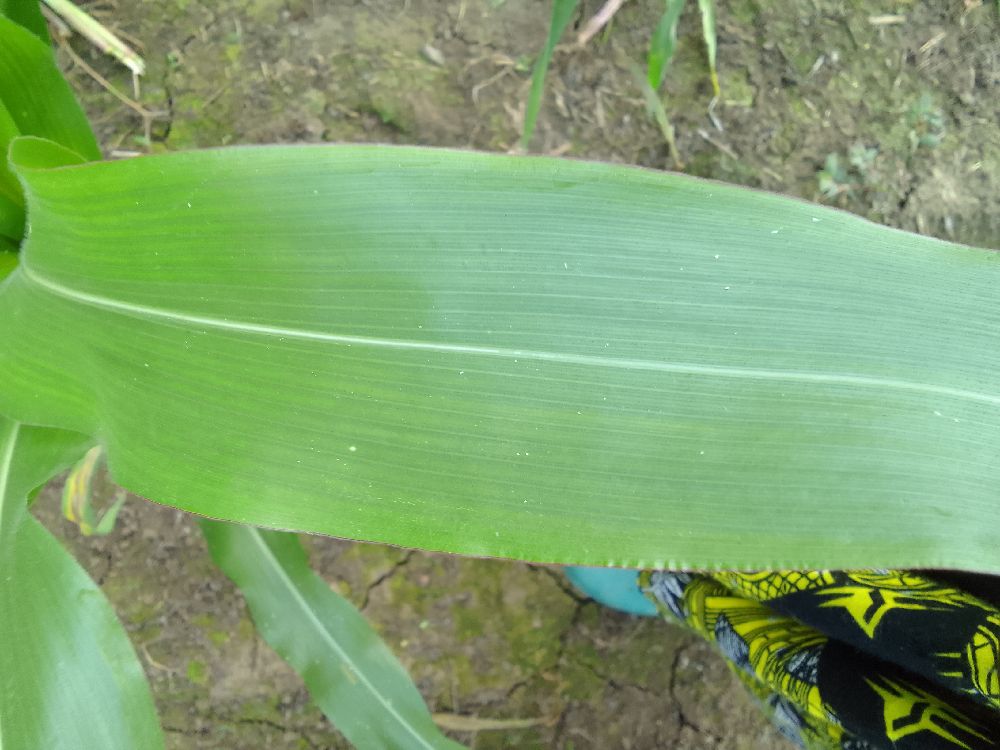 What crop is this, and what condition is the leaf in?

maize, healthy
